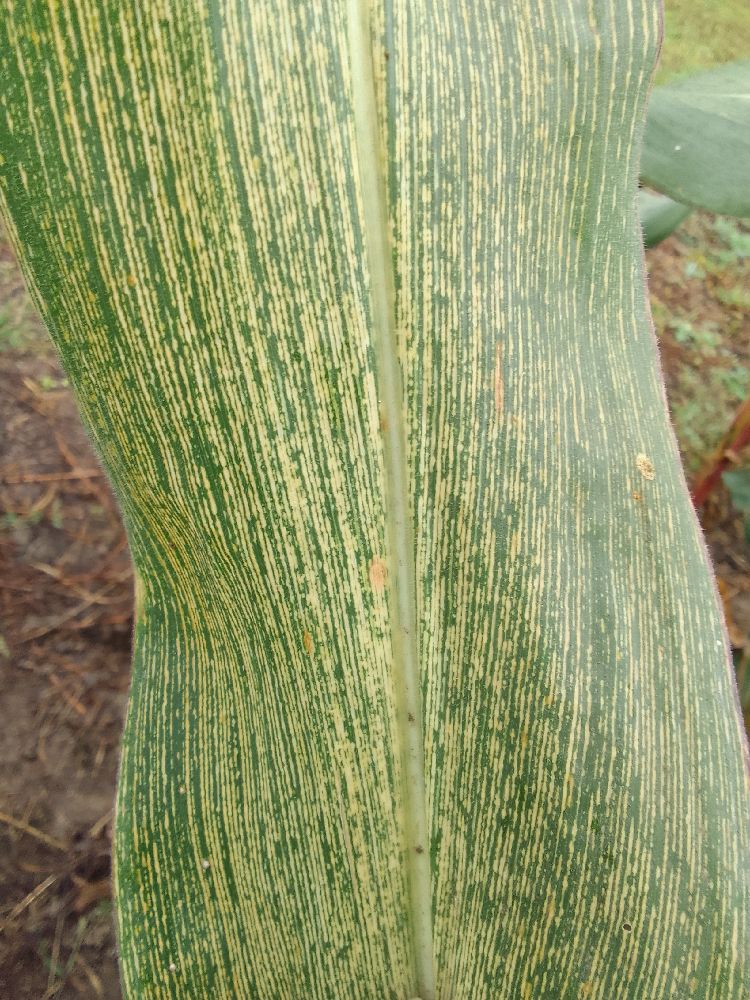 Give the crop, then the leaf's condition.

maize, maize streak virus
